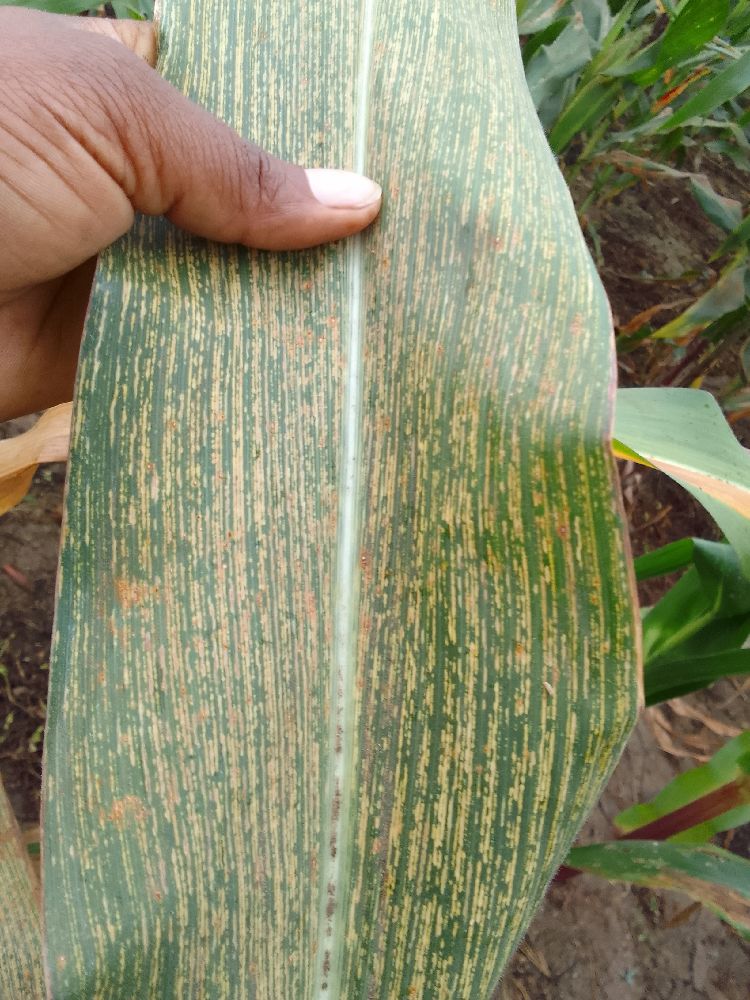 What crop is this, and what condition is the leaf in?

maize, maize streak virus
